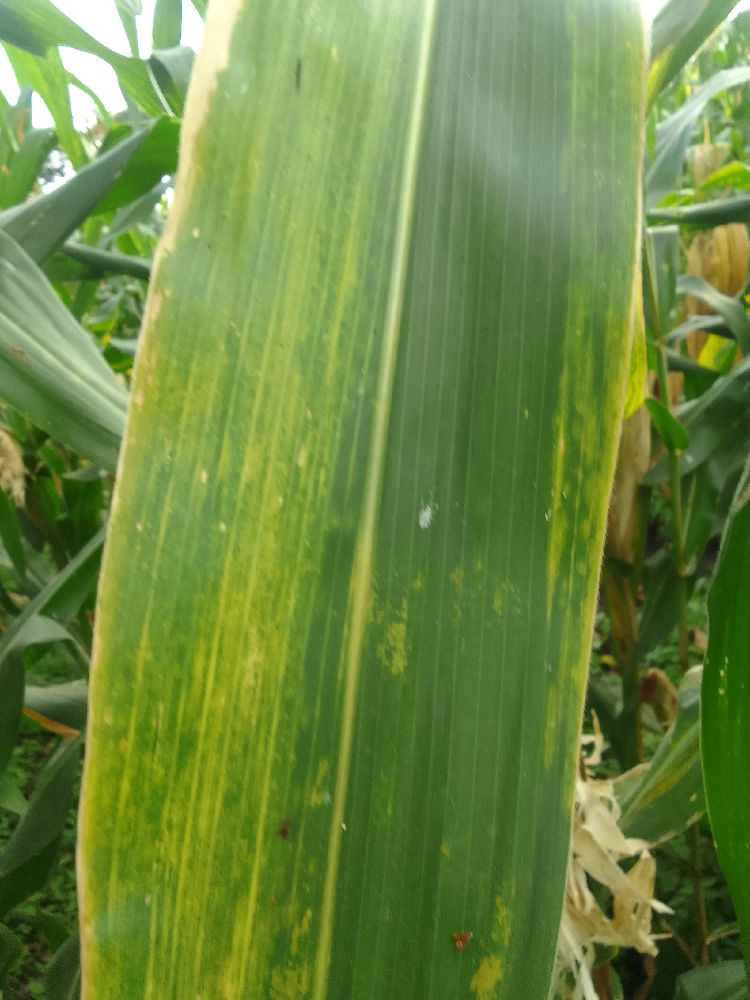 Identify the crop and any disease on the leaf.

maize, maize lethal necrosis
